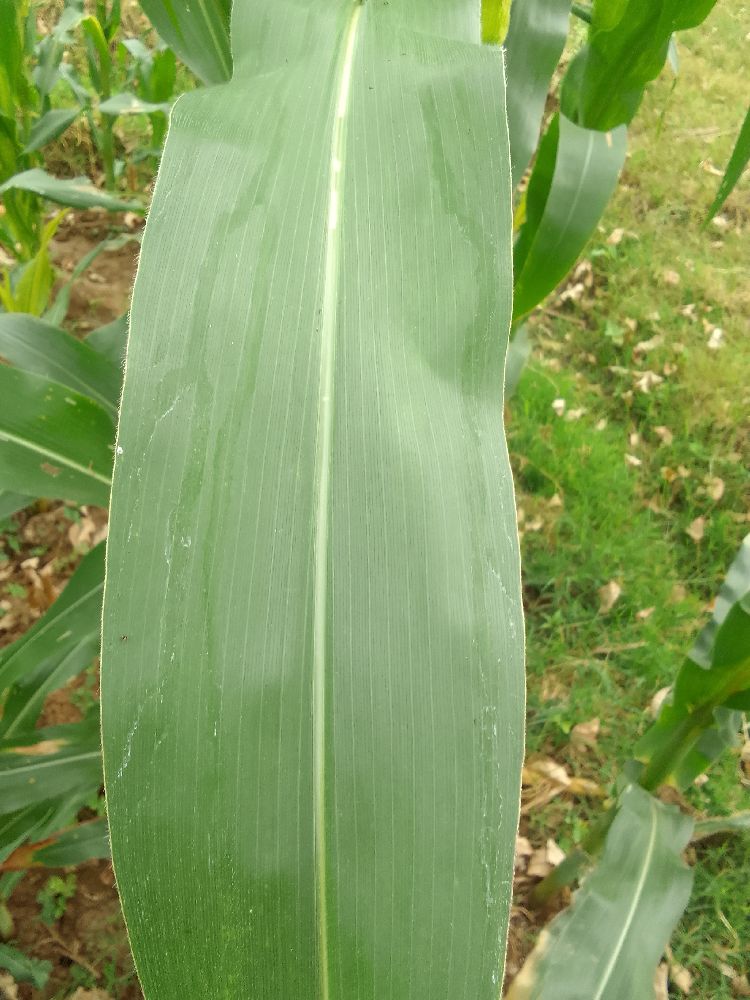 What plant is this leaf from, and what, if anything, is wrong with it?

maize, healthy
